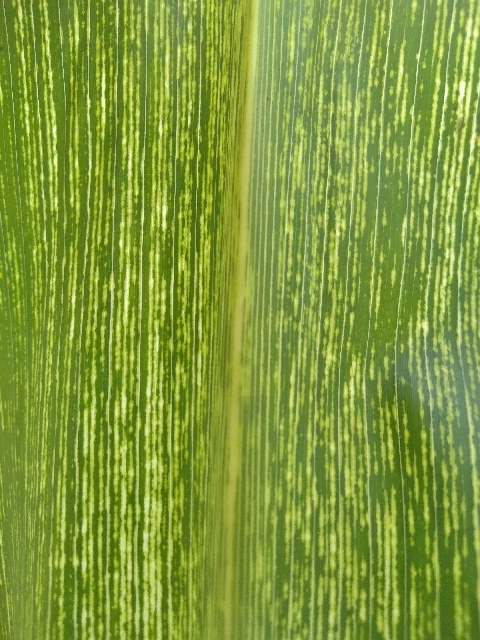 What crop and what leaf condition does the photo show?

maize, maize streak virus
